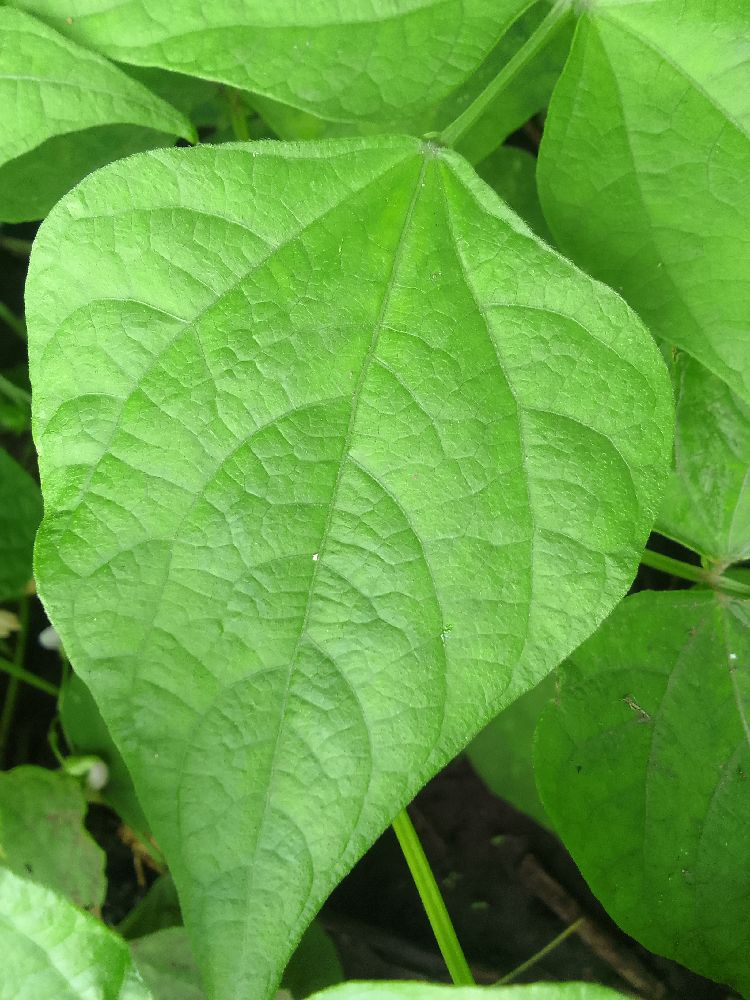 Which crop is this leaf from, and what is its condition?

common bean, healthy
